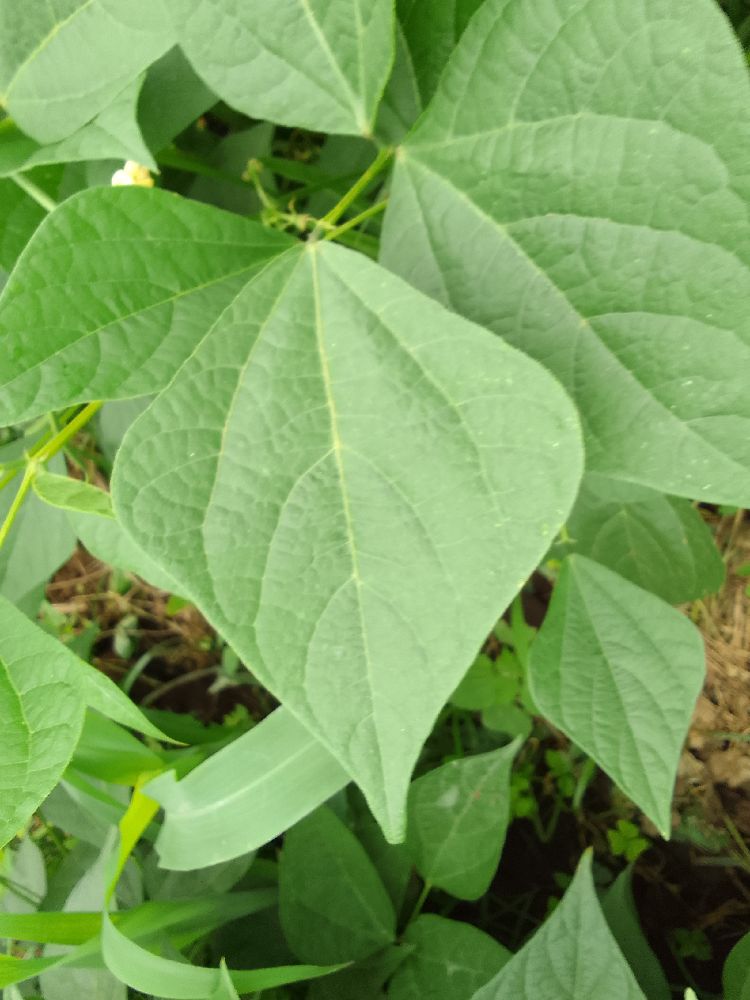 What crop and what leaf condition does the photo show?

common bean, healthy
